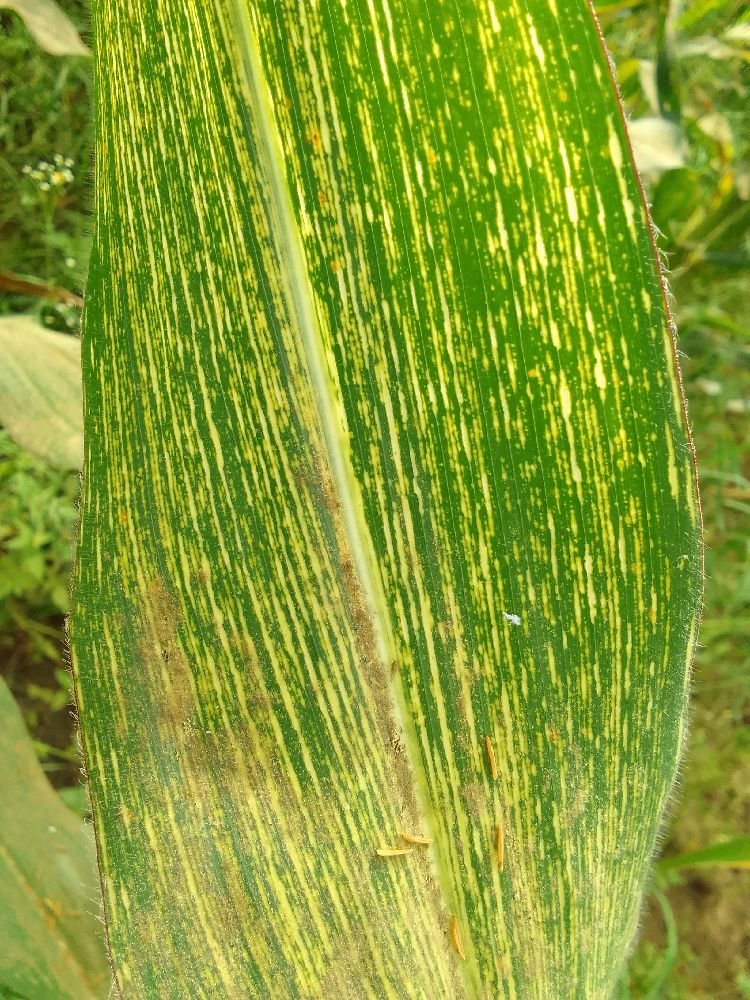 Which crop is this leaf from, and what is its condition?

maize, maize streak virus
